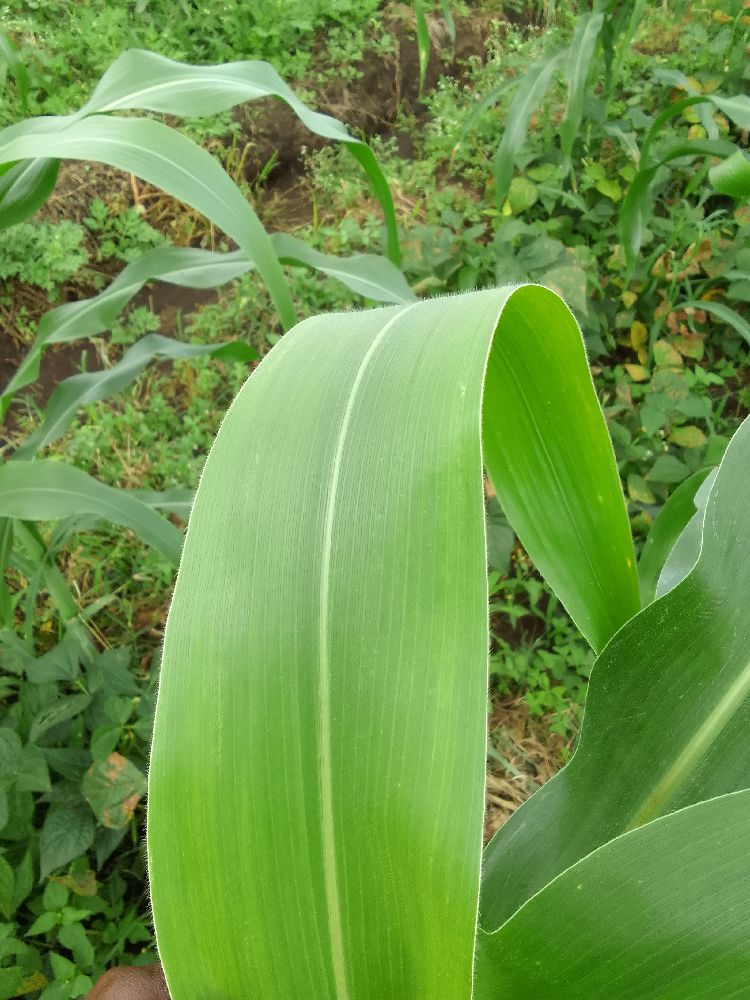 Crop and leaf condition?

maize, healthy
